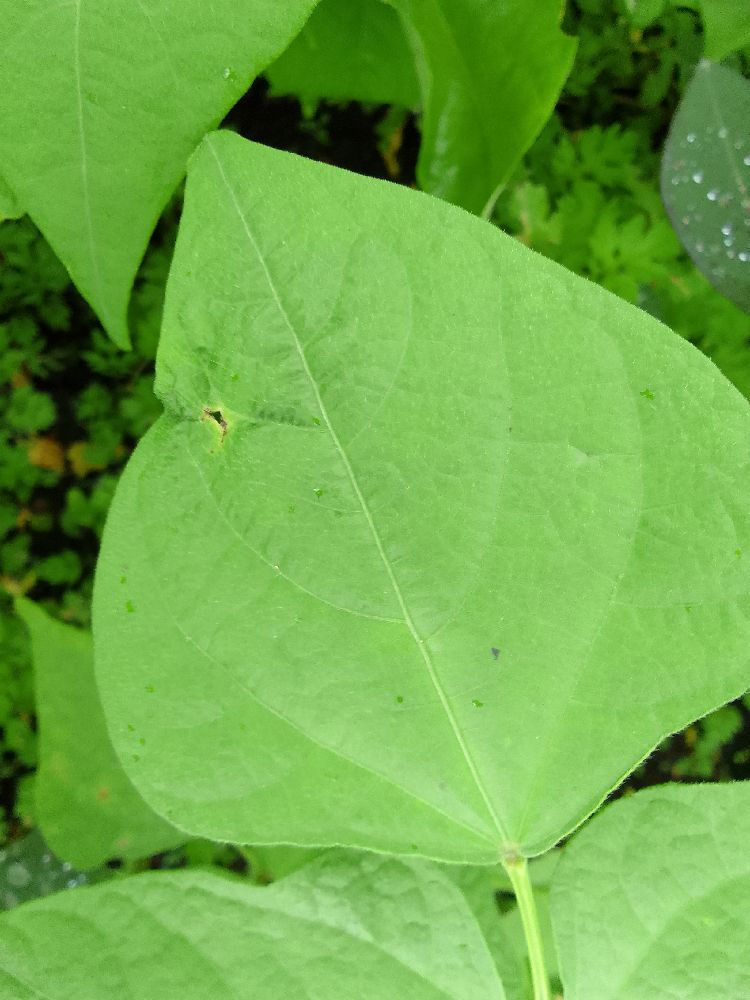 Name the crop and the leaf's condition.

common bean, healthy
